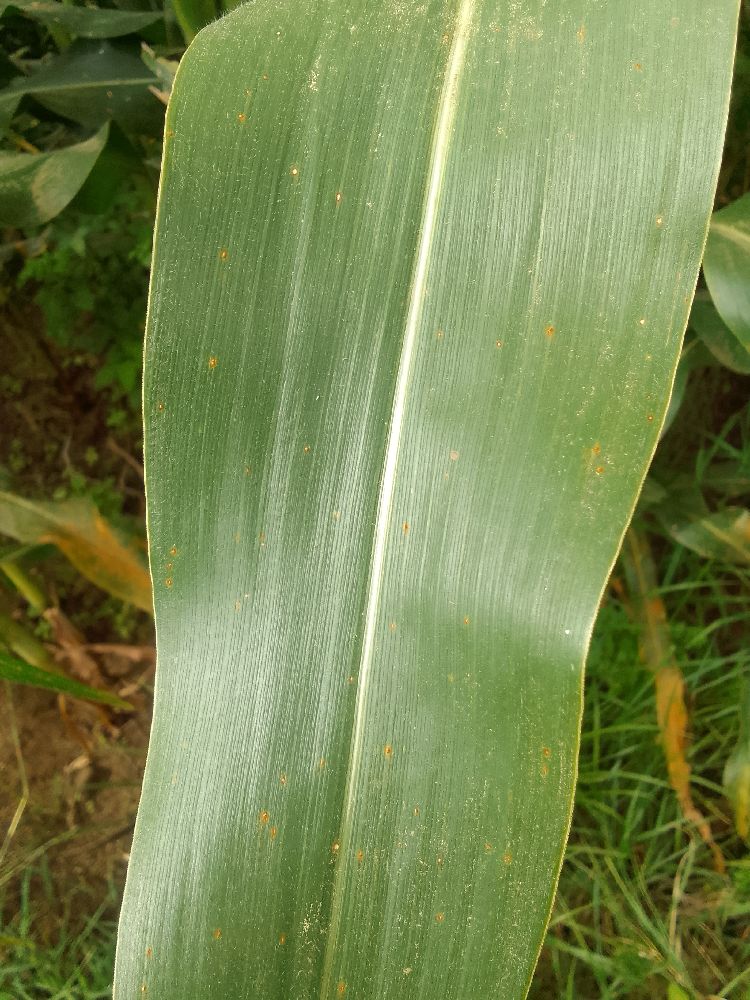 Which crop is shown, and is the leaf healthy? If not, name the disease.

maize, healthy
